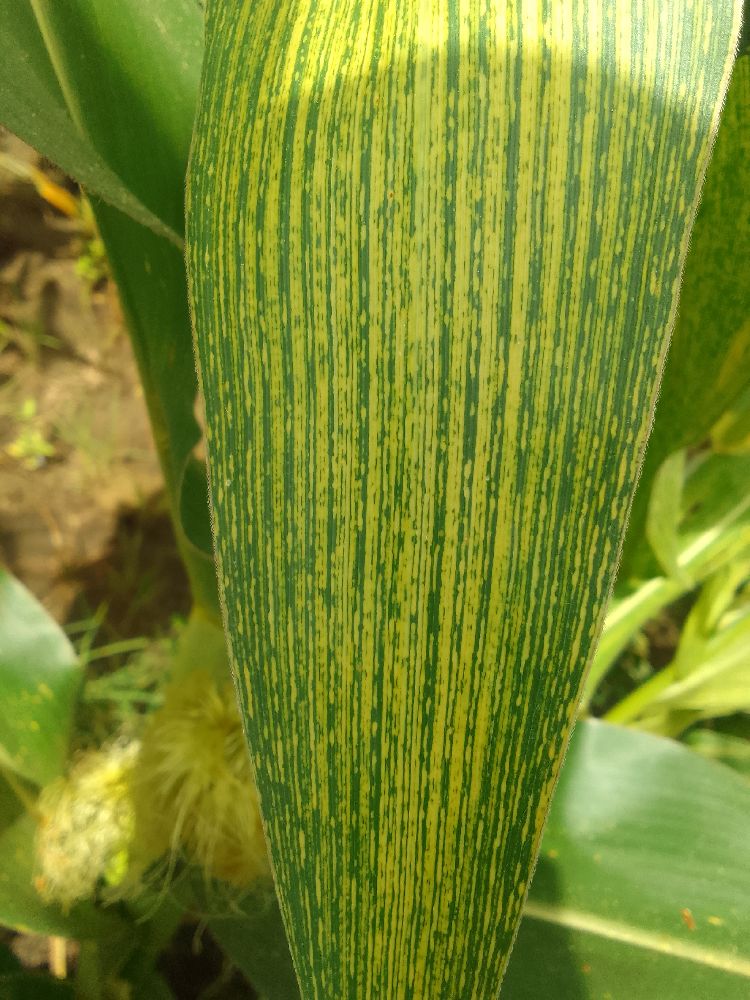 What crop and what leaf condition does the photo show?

maize, maize streak virus
